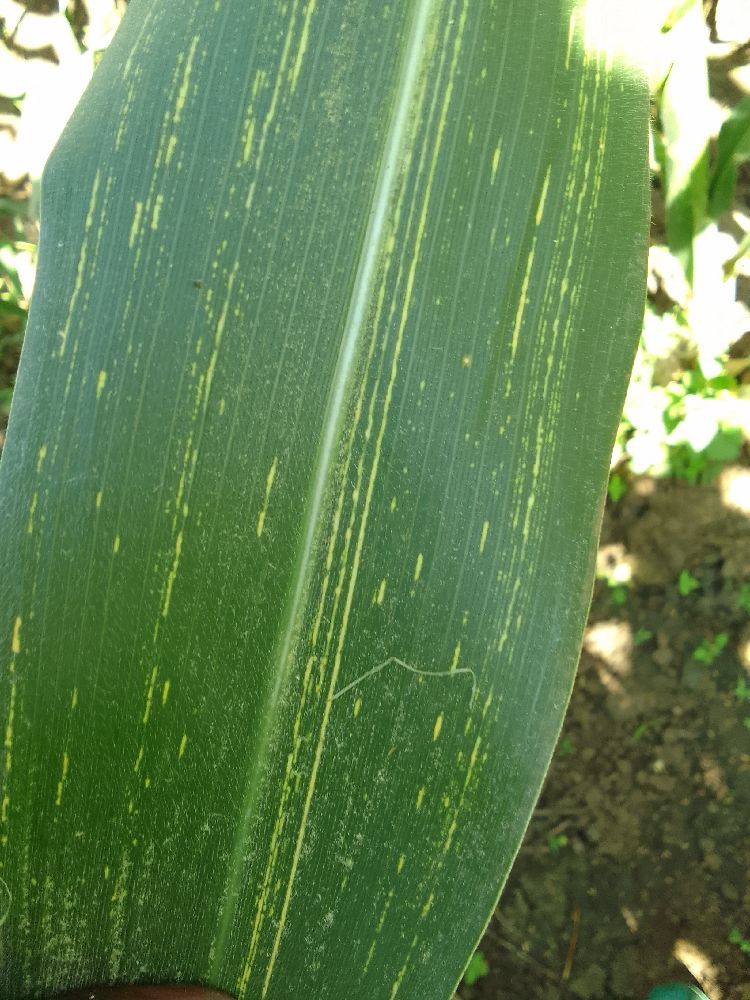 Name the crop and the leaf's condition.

maize, maize streak virus
